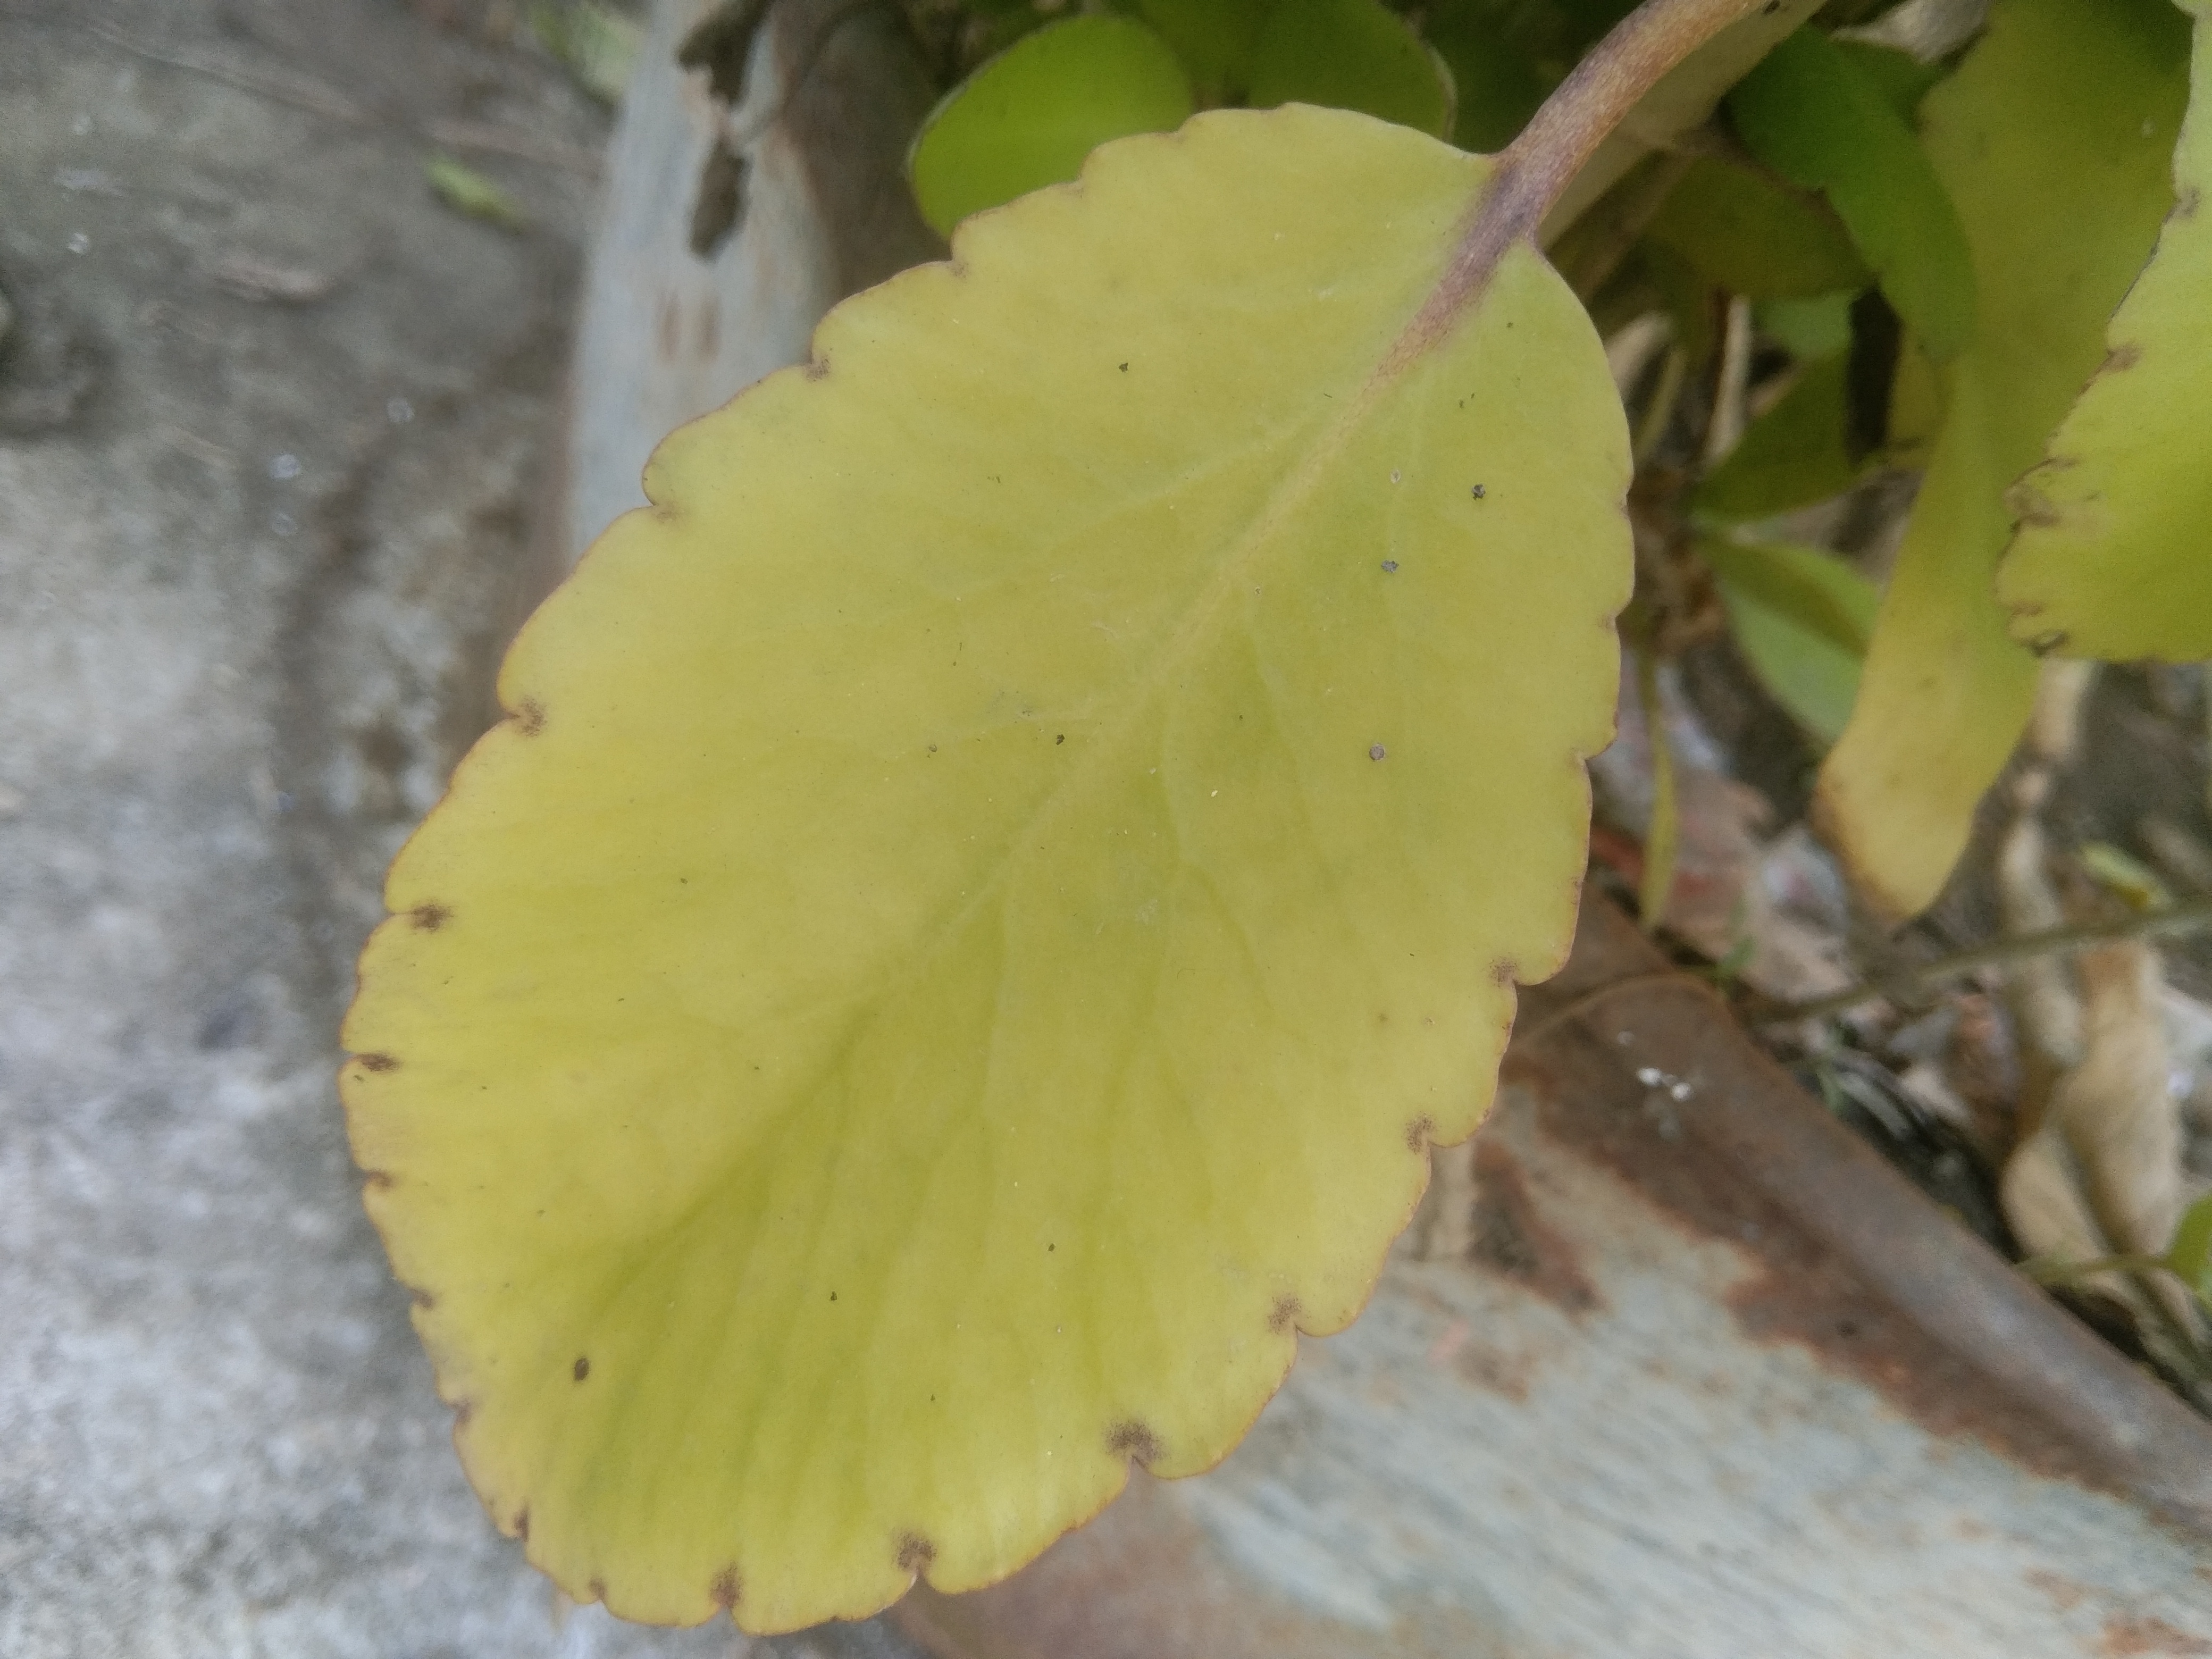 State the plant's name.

pathorkuci
